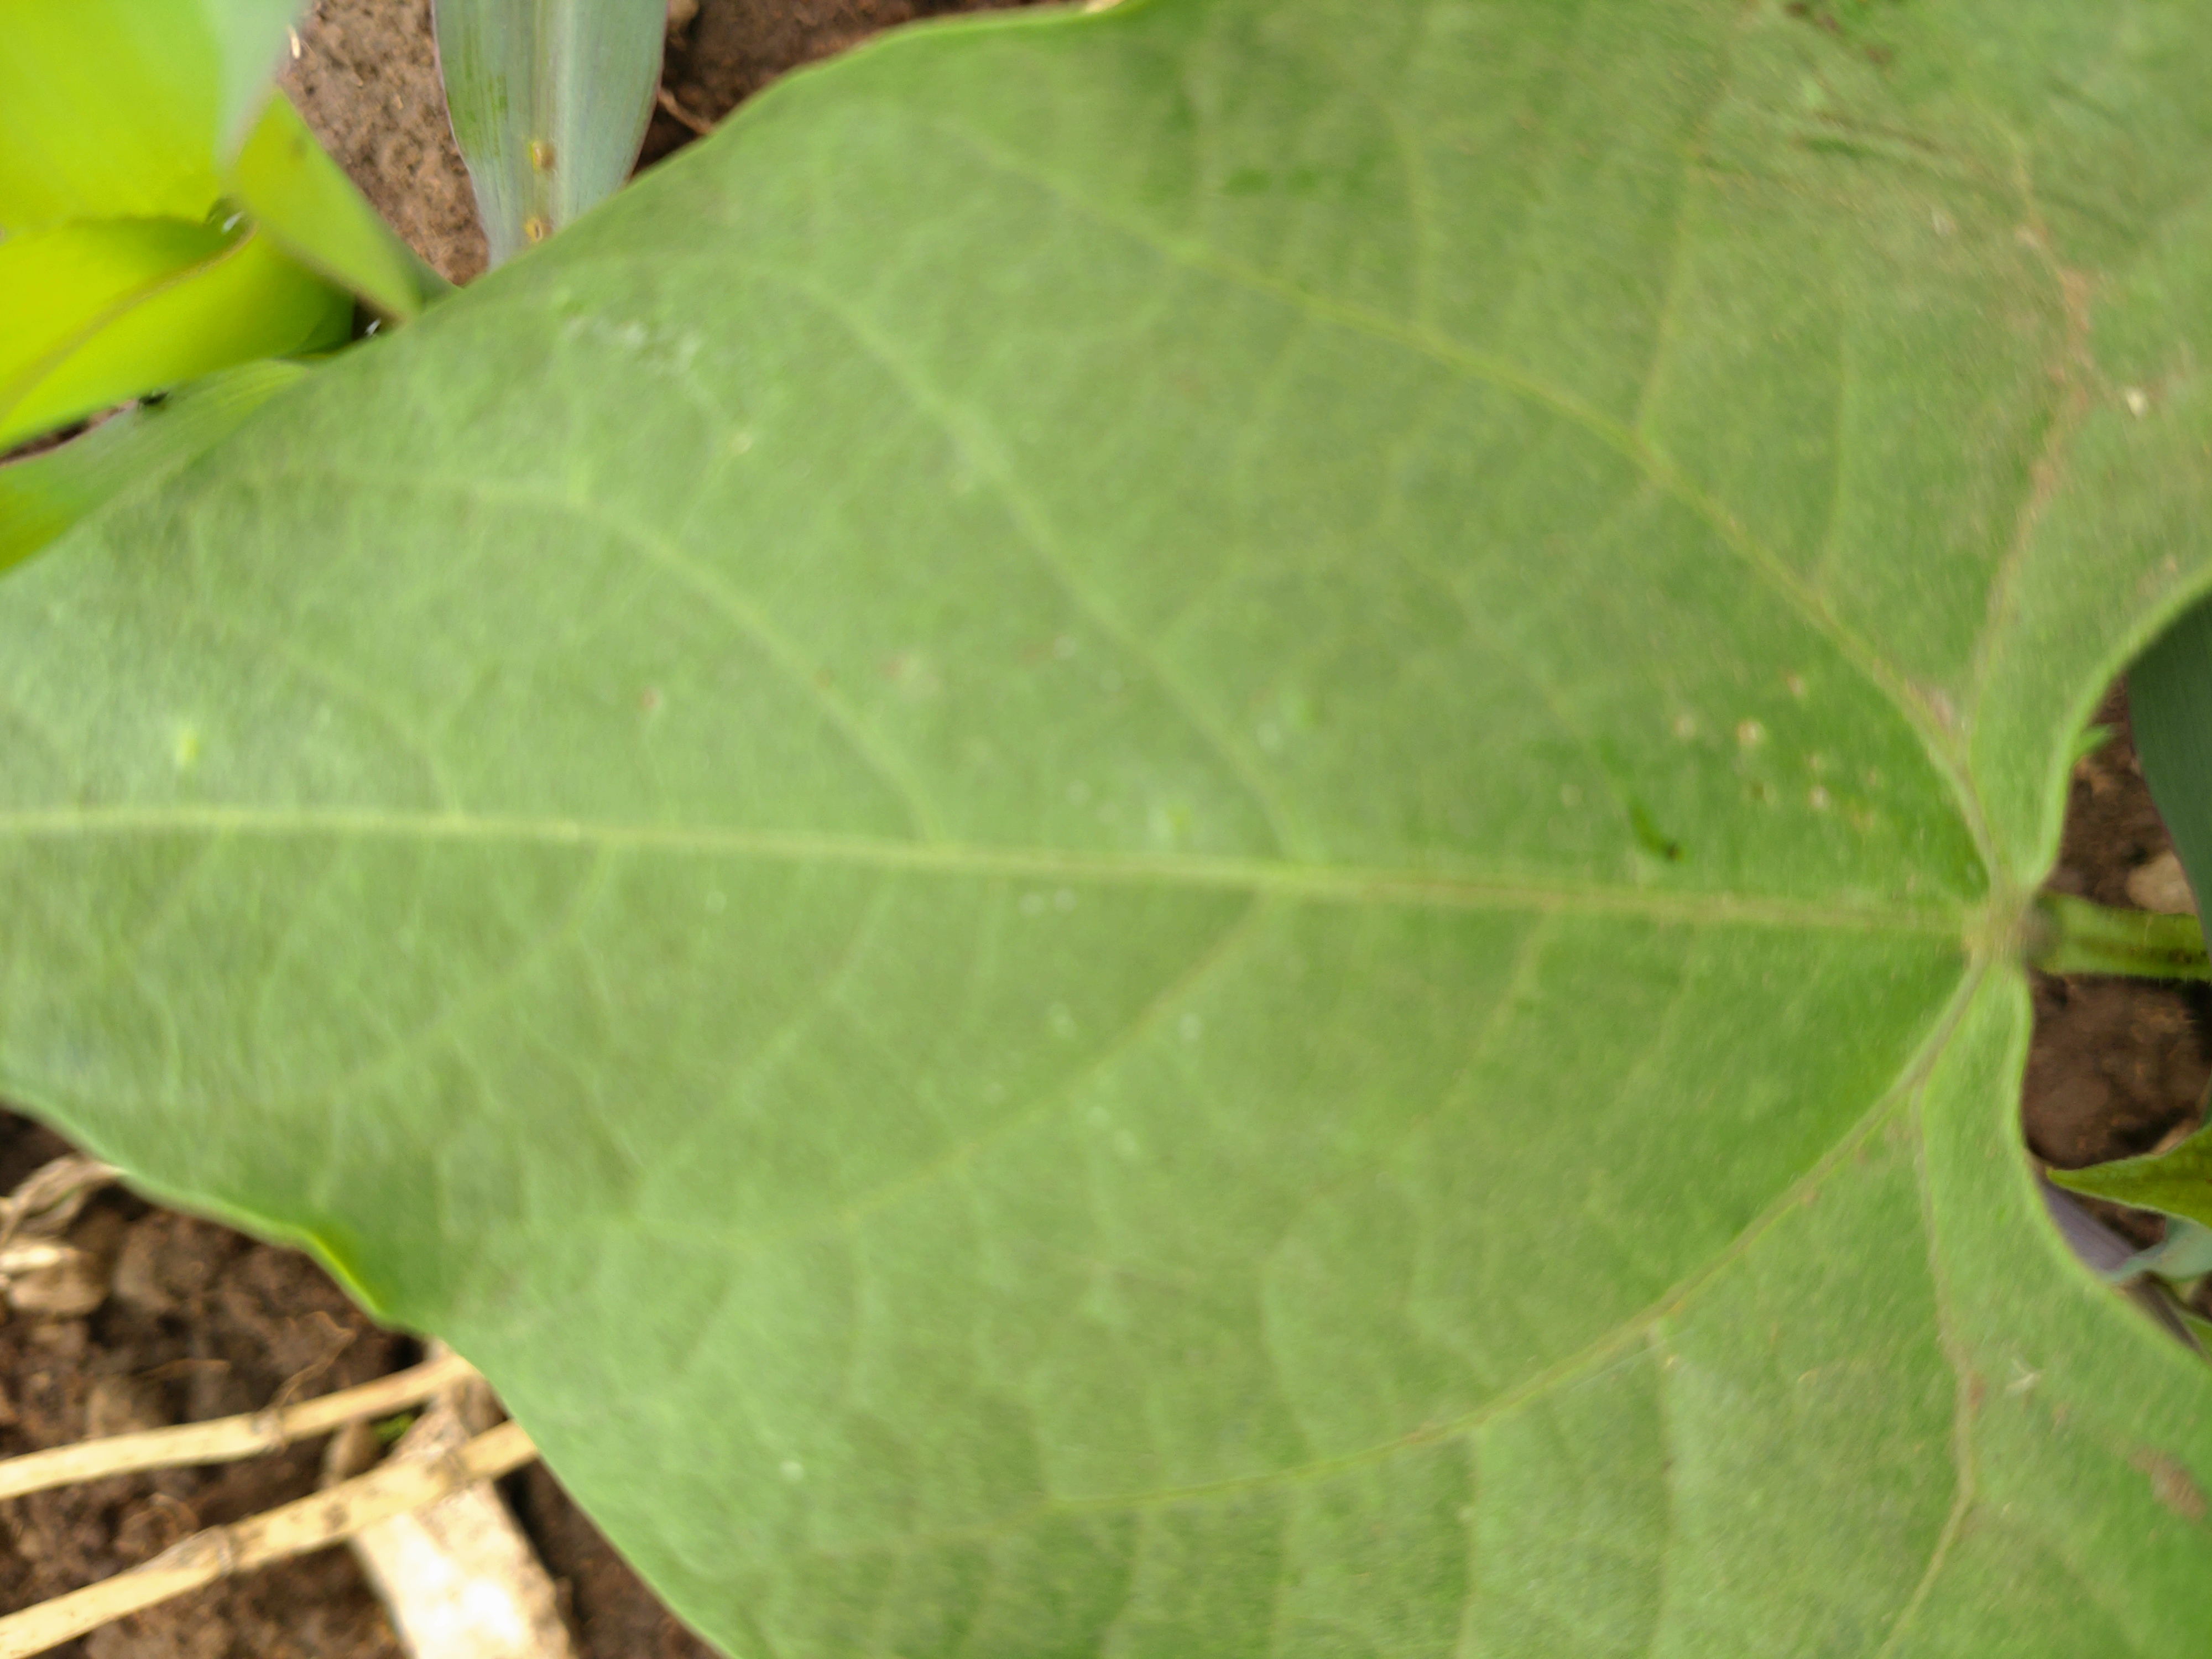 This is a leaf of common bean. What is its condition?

healthy
